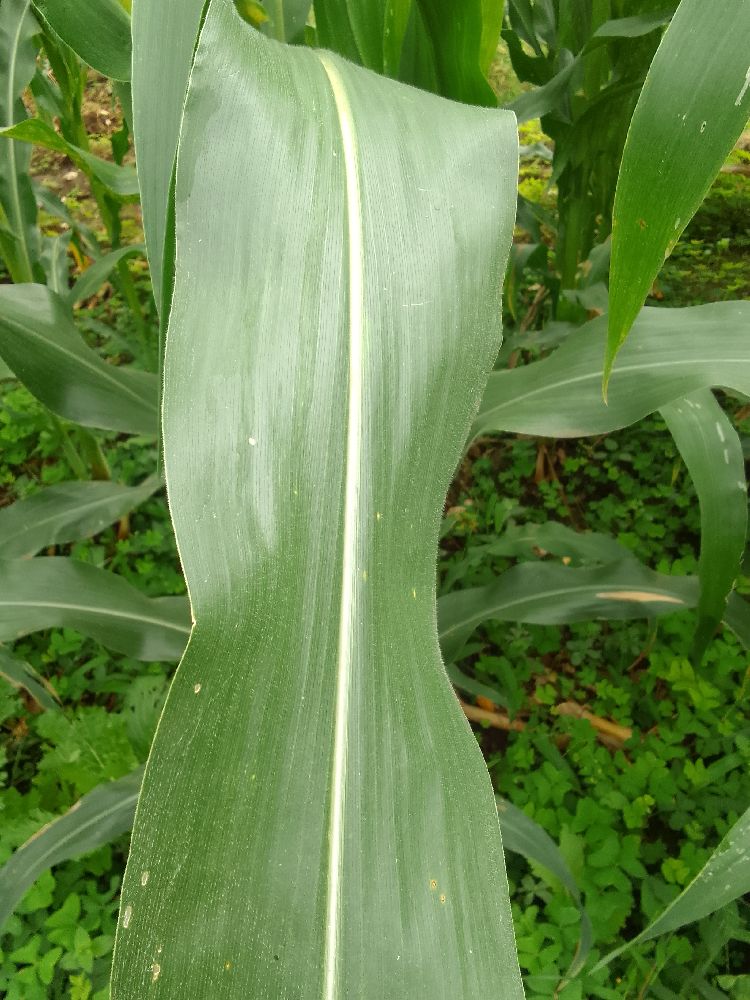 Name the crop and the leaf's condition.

maize, healthy
